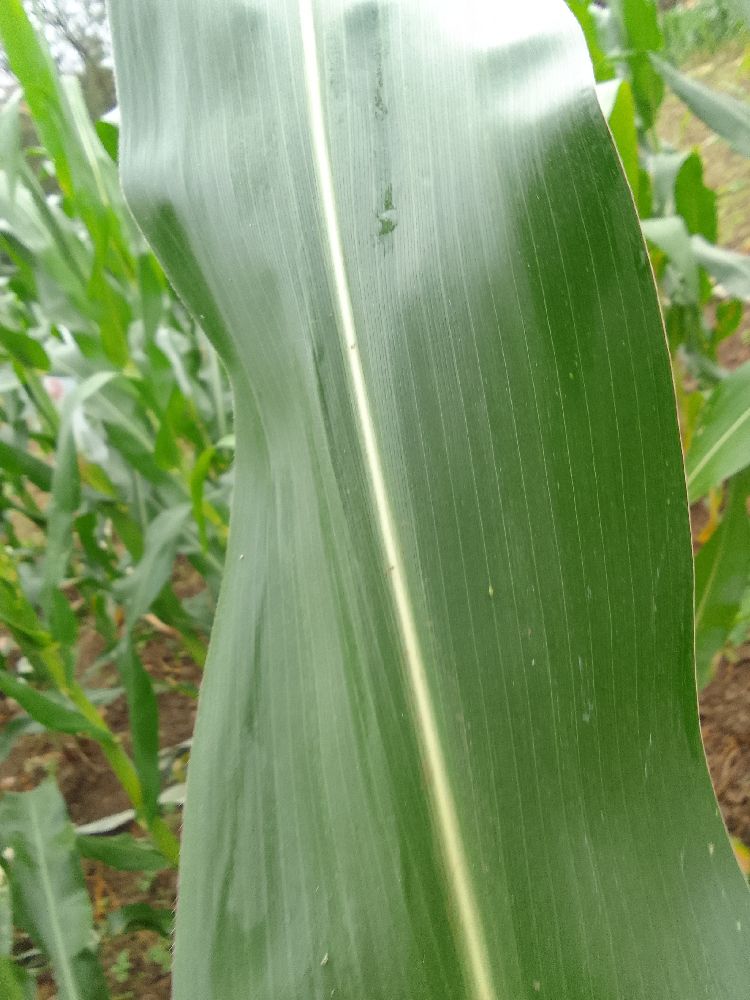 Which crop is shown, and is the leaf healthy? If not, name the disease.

maize, healthy
